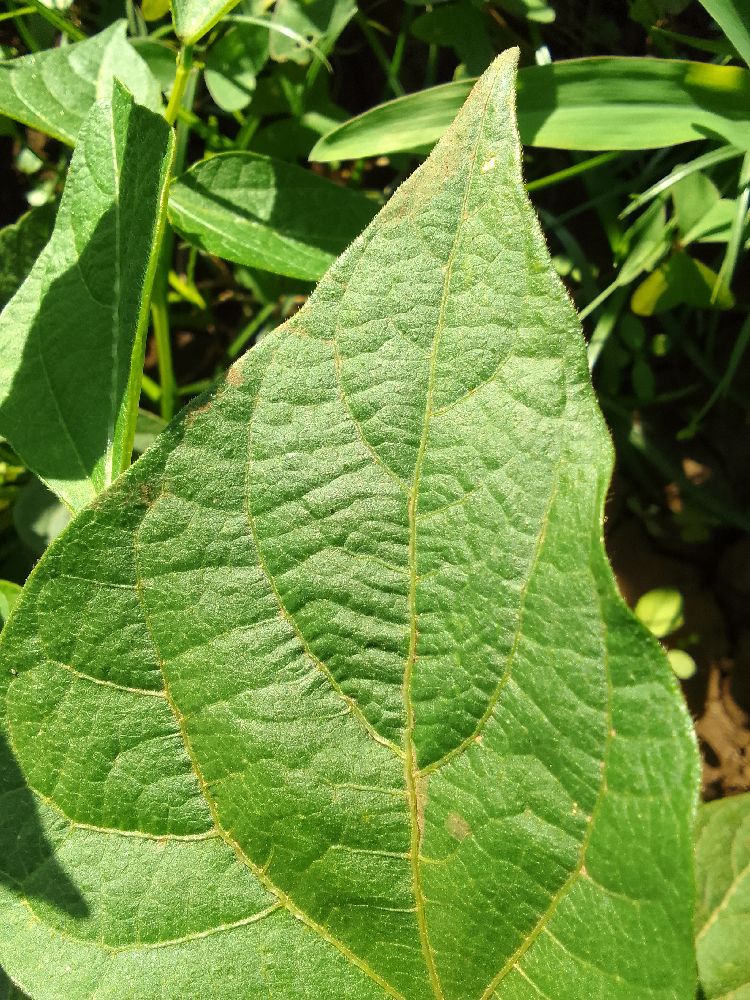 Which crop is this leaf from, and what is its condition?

common bean, healthy
